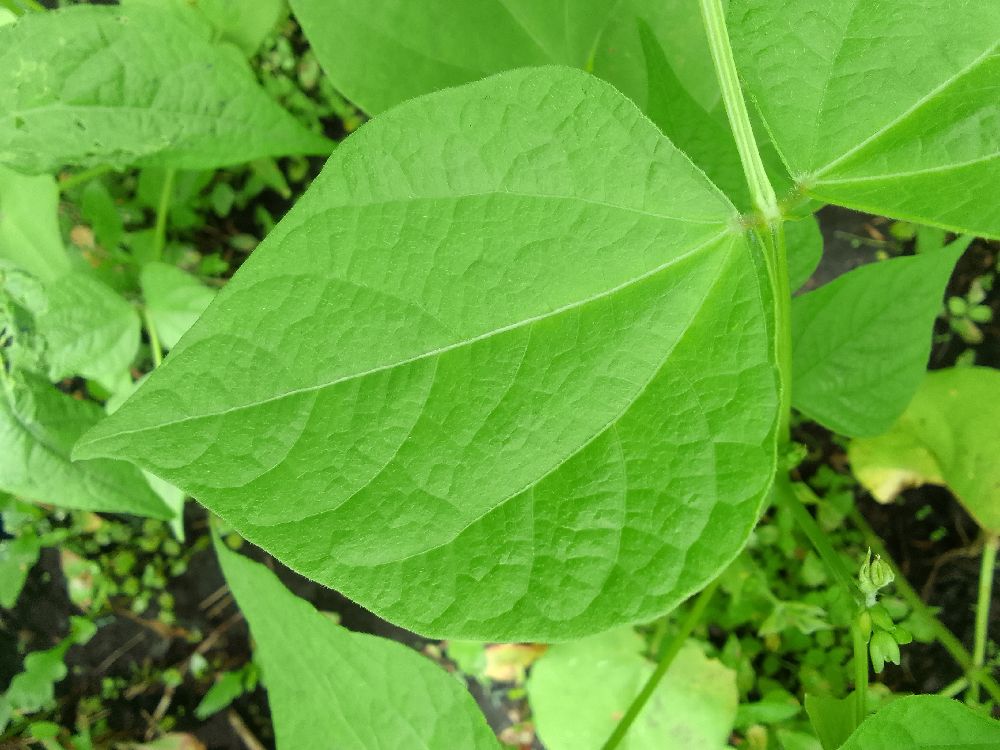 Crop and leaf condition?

common bean, healthy
